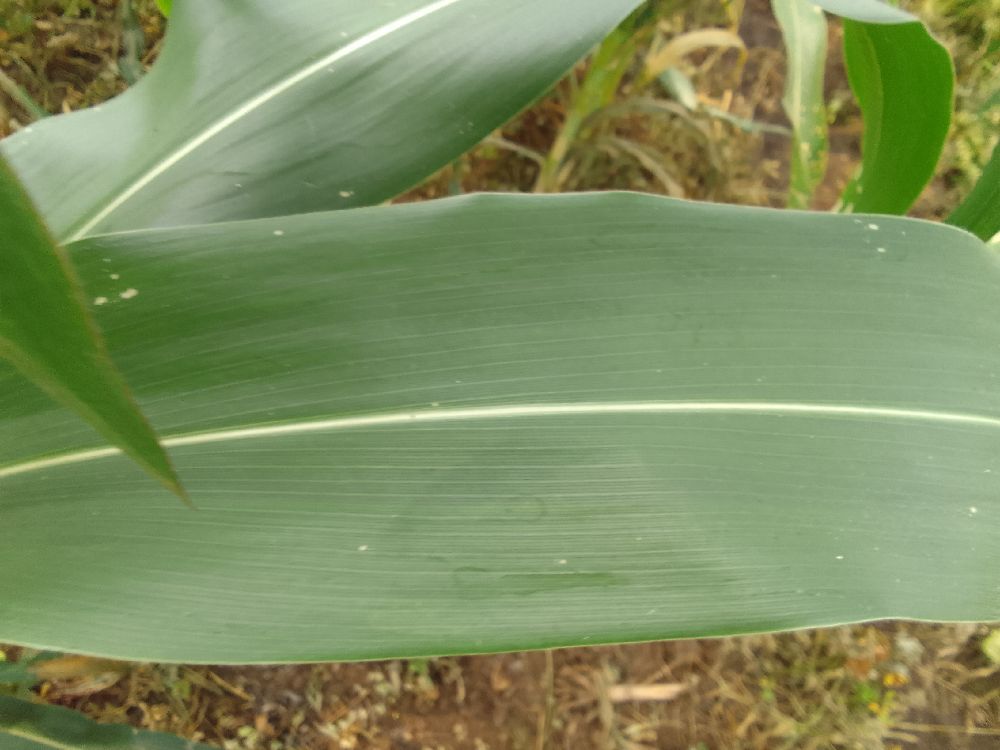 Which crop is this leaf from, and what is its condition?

maize, healthy
